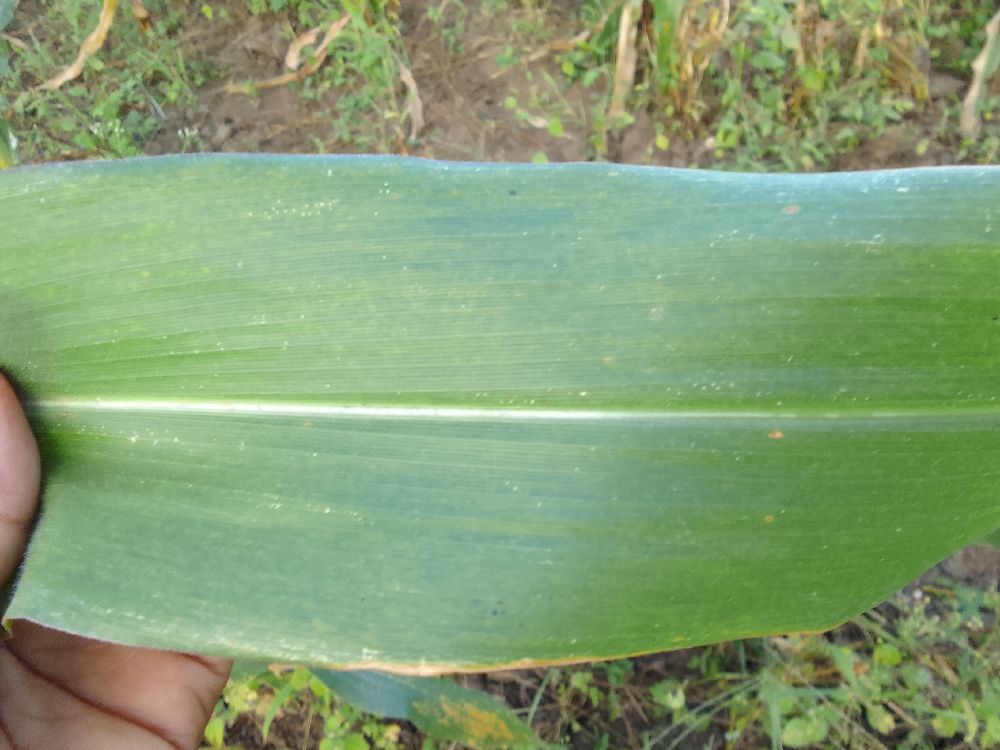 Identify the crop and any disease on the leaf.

maize, healthy
